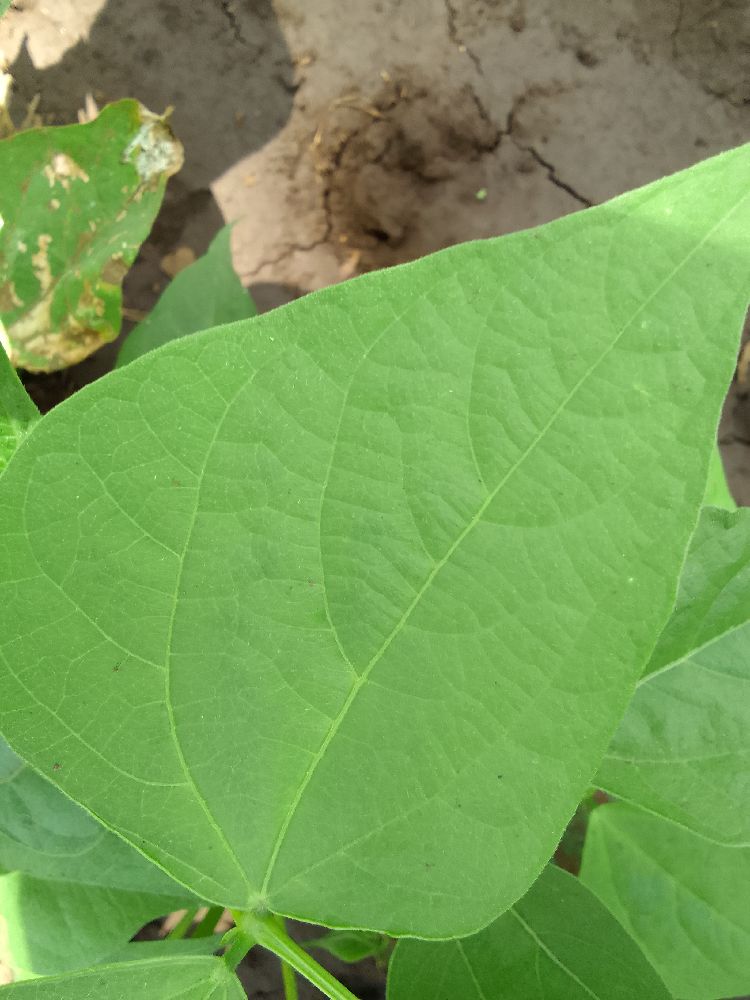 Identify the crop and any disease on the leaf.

common bean, healthy
